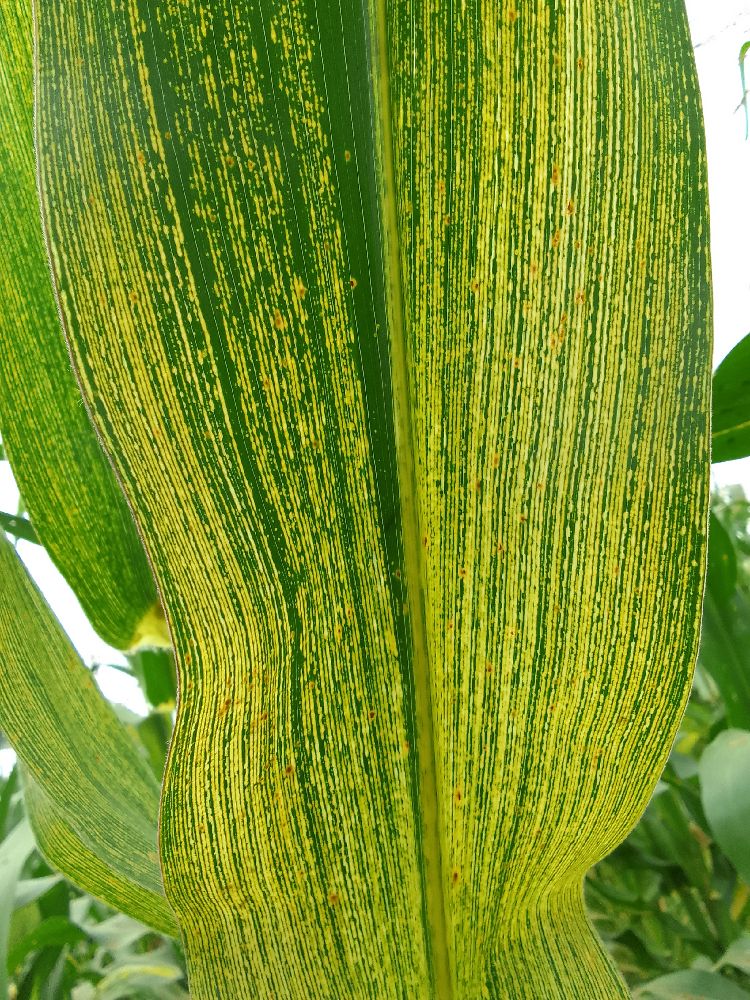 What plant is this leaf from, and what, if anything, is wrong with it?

maize, maize streak virus
